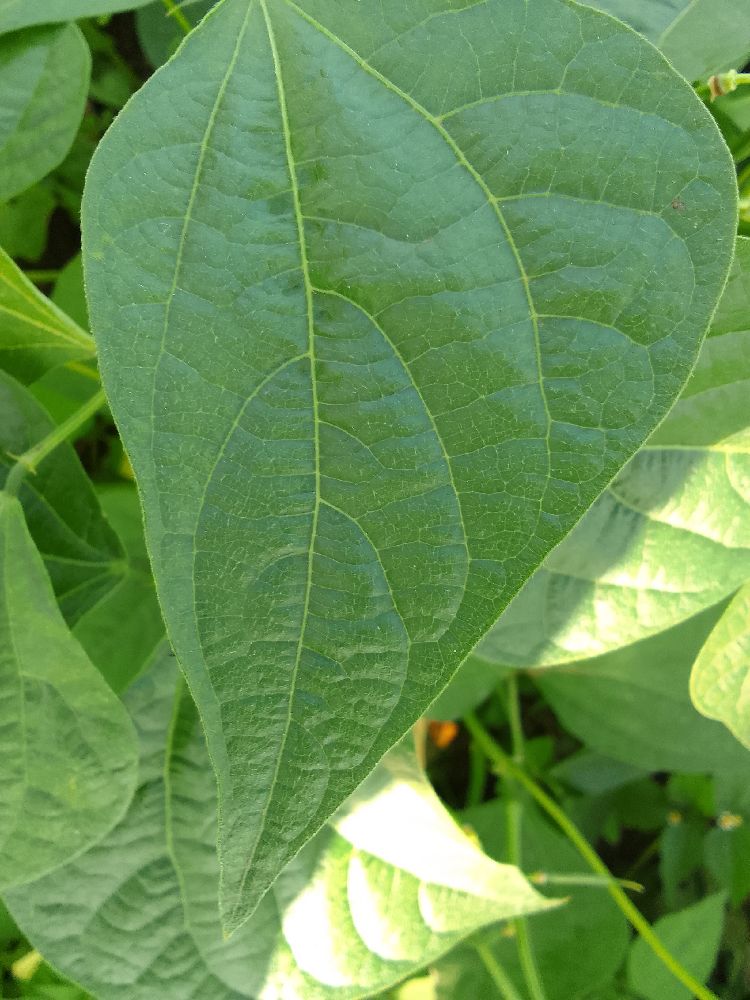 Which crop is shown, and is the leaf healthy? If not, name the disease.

common bean, healthy
